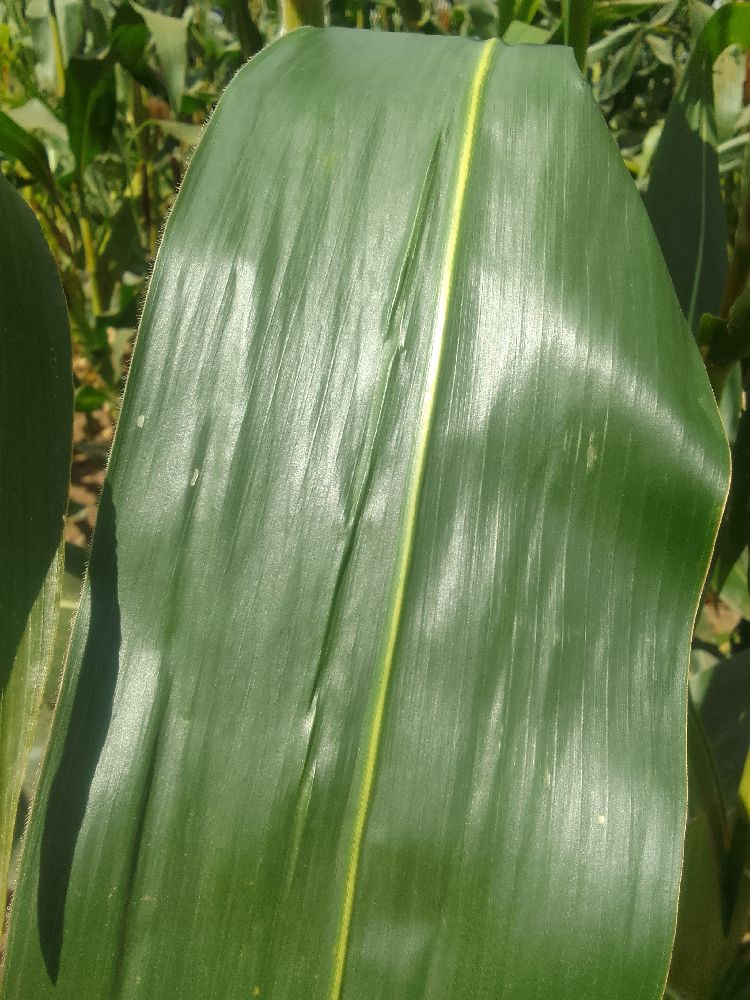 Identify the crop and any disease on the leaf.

maize, healthy
